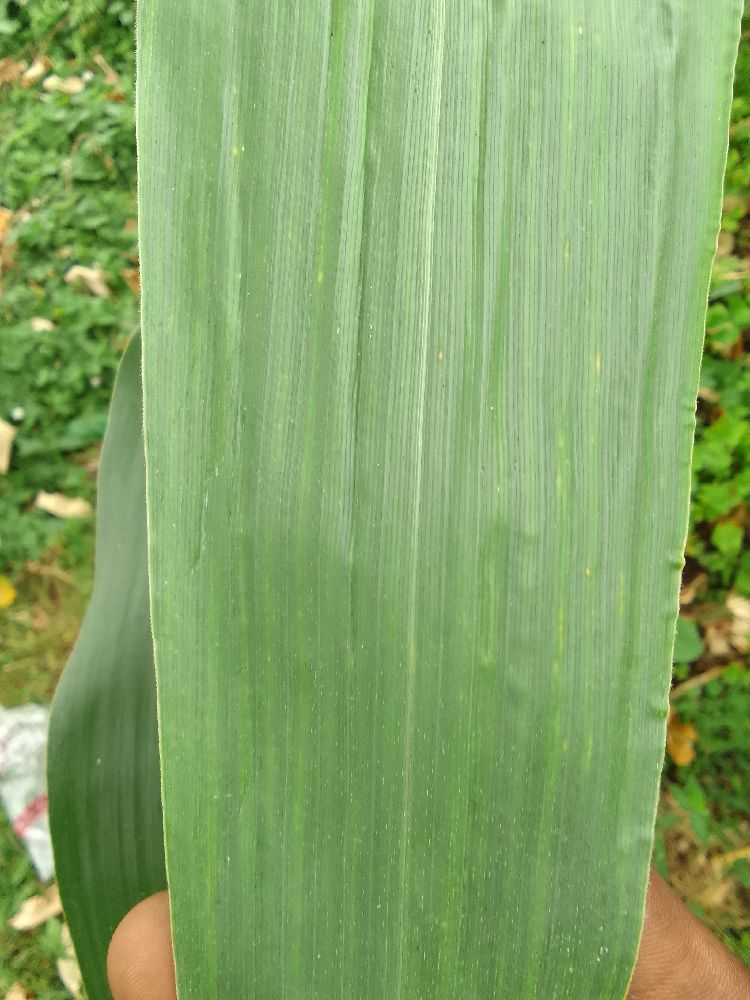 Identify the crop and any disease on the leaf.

maize, healthy
